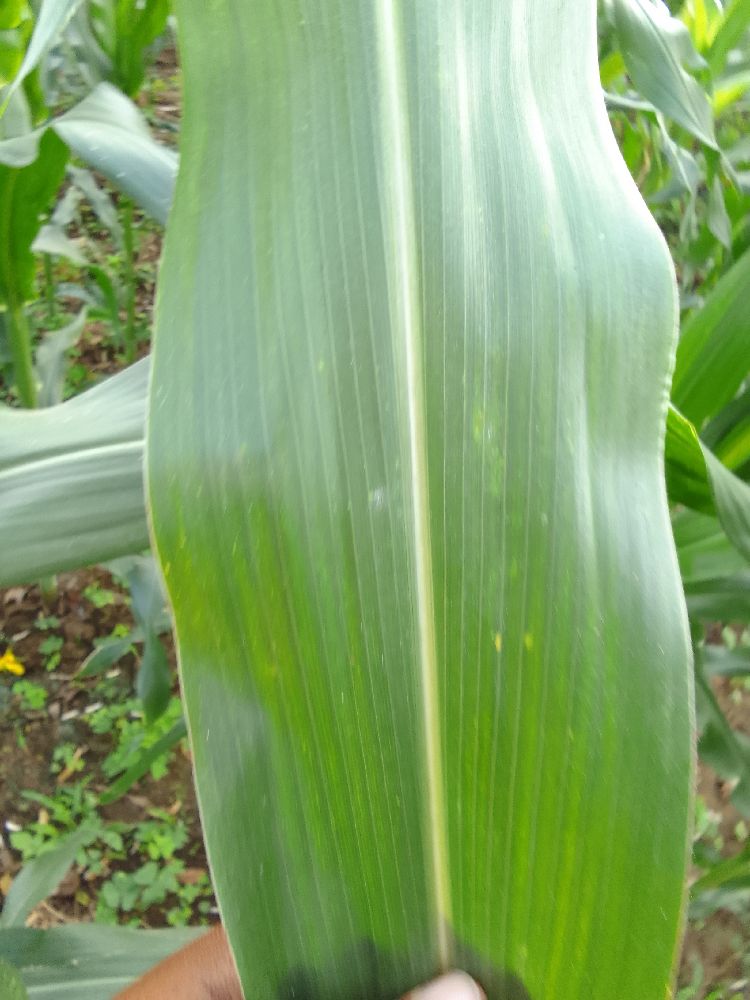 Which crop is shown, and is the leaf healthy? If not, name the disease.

maize, healthy
